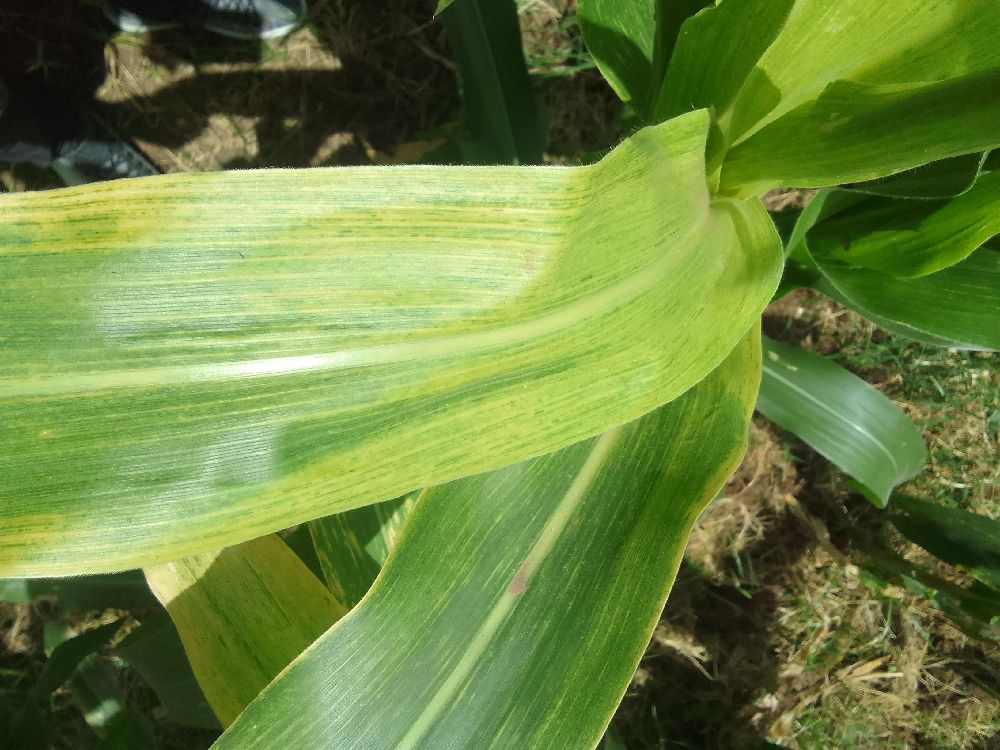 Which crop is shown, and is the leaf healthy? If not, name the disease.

maize, maize lethal necrosis
